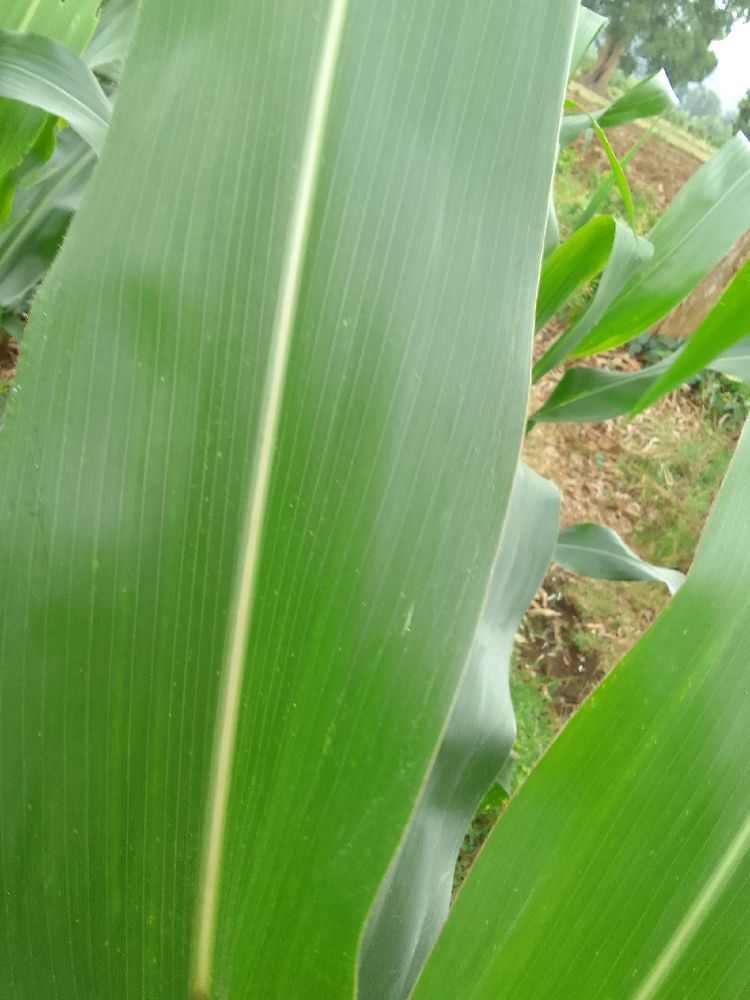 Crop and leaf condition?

maize, healthy
